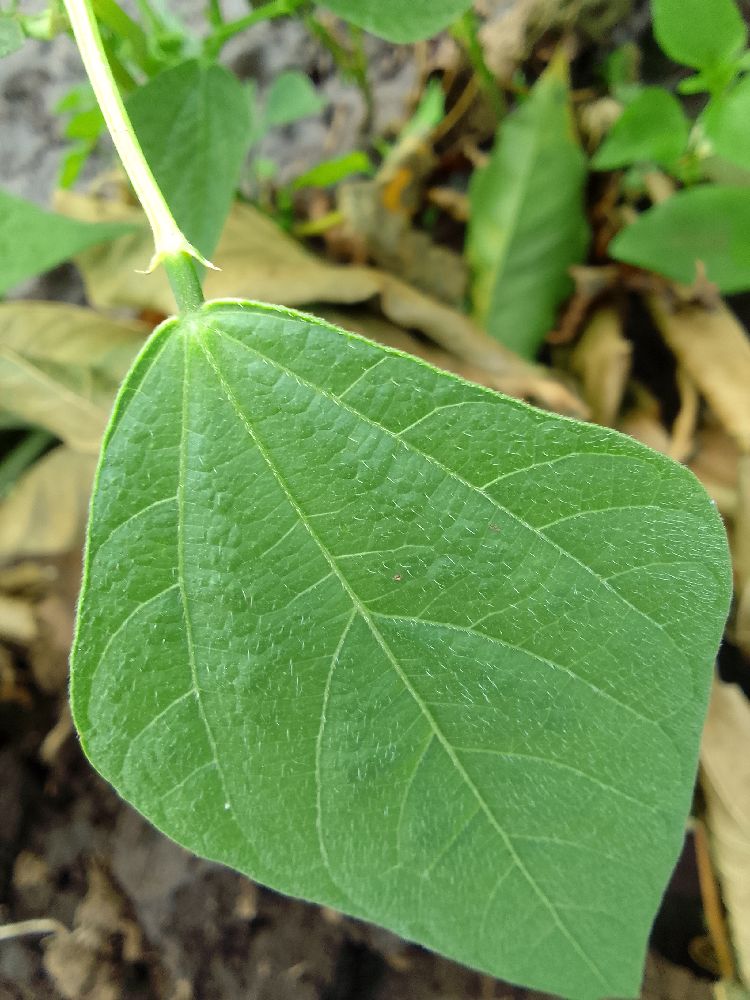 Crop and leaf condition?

common bean, healthy
